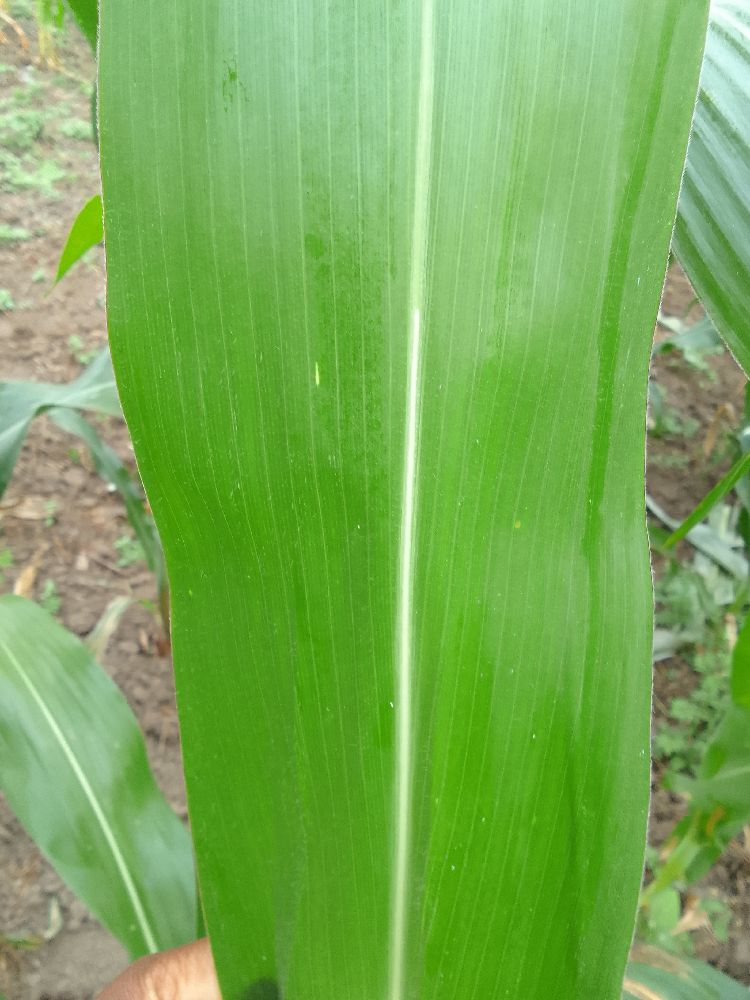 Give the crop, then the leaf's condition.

maize, healthy
